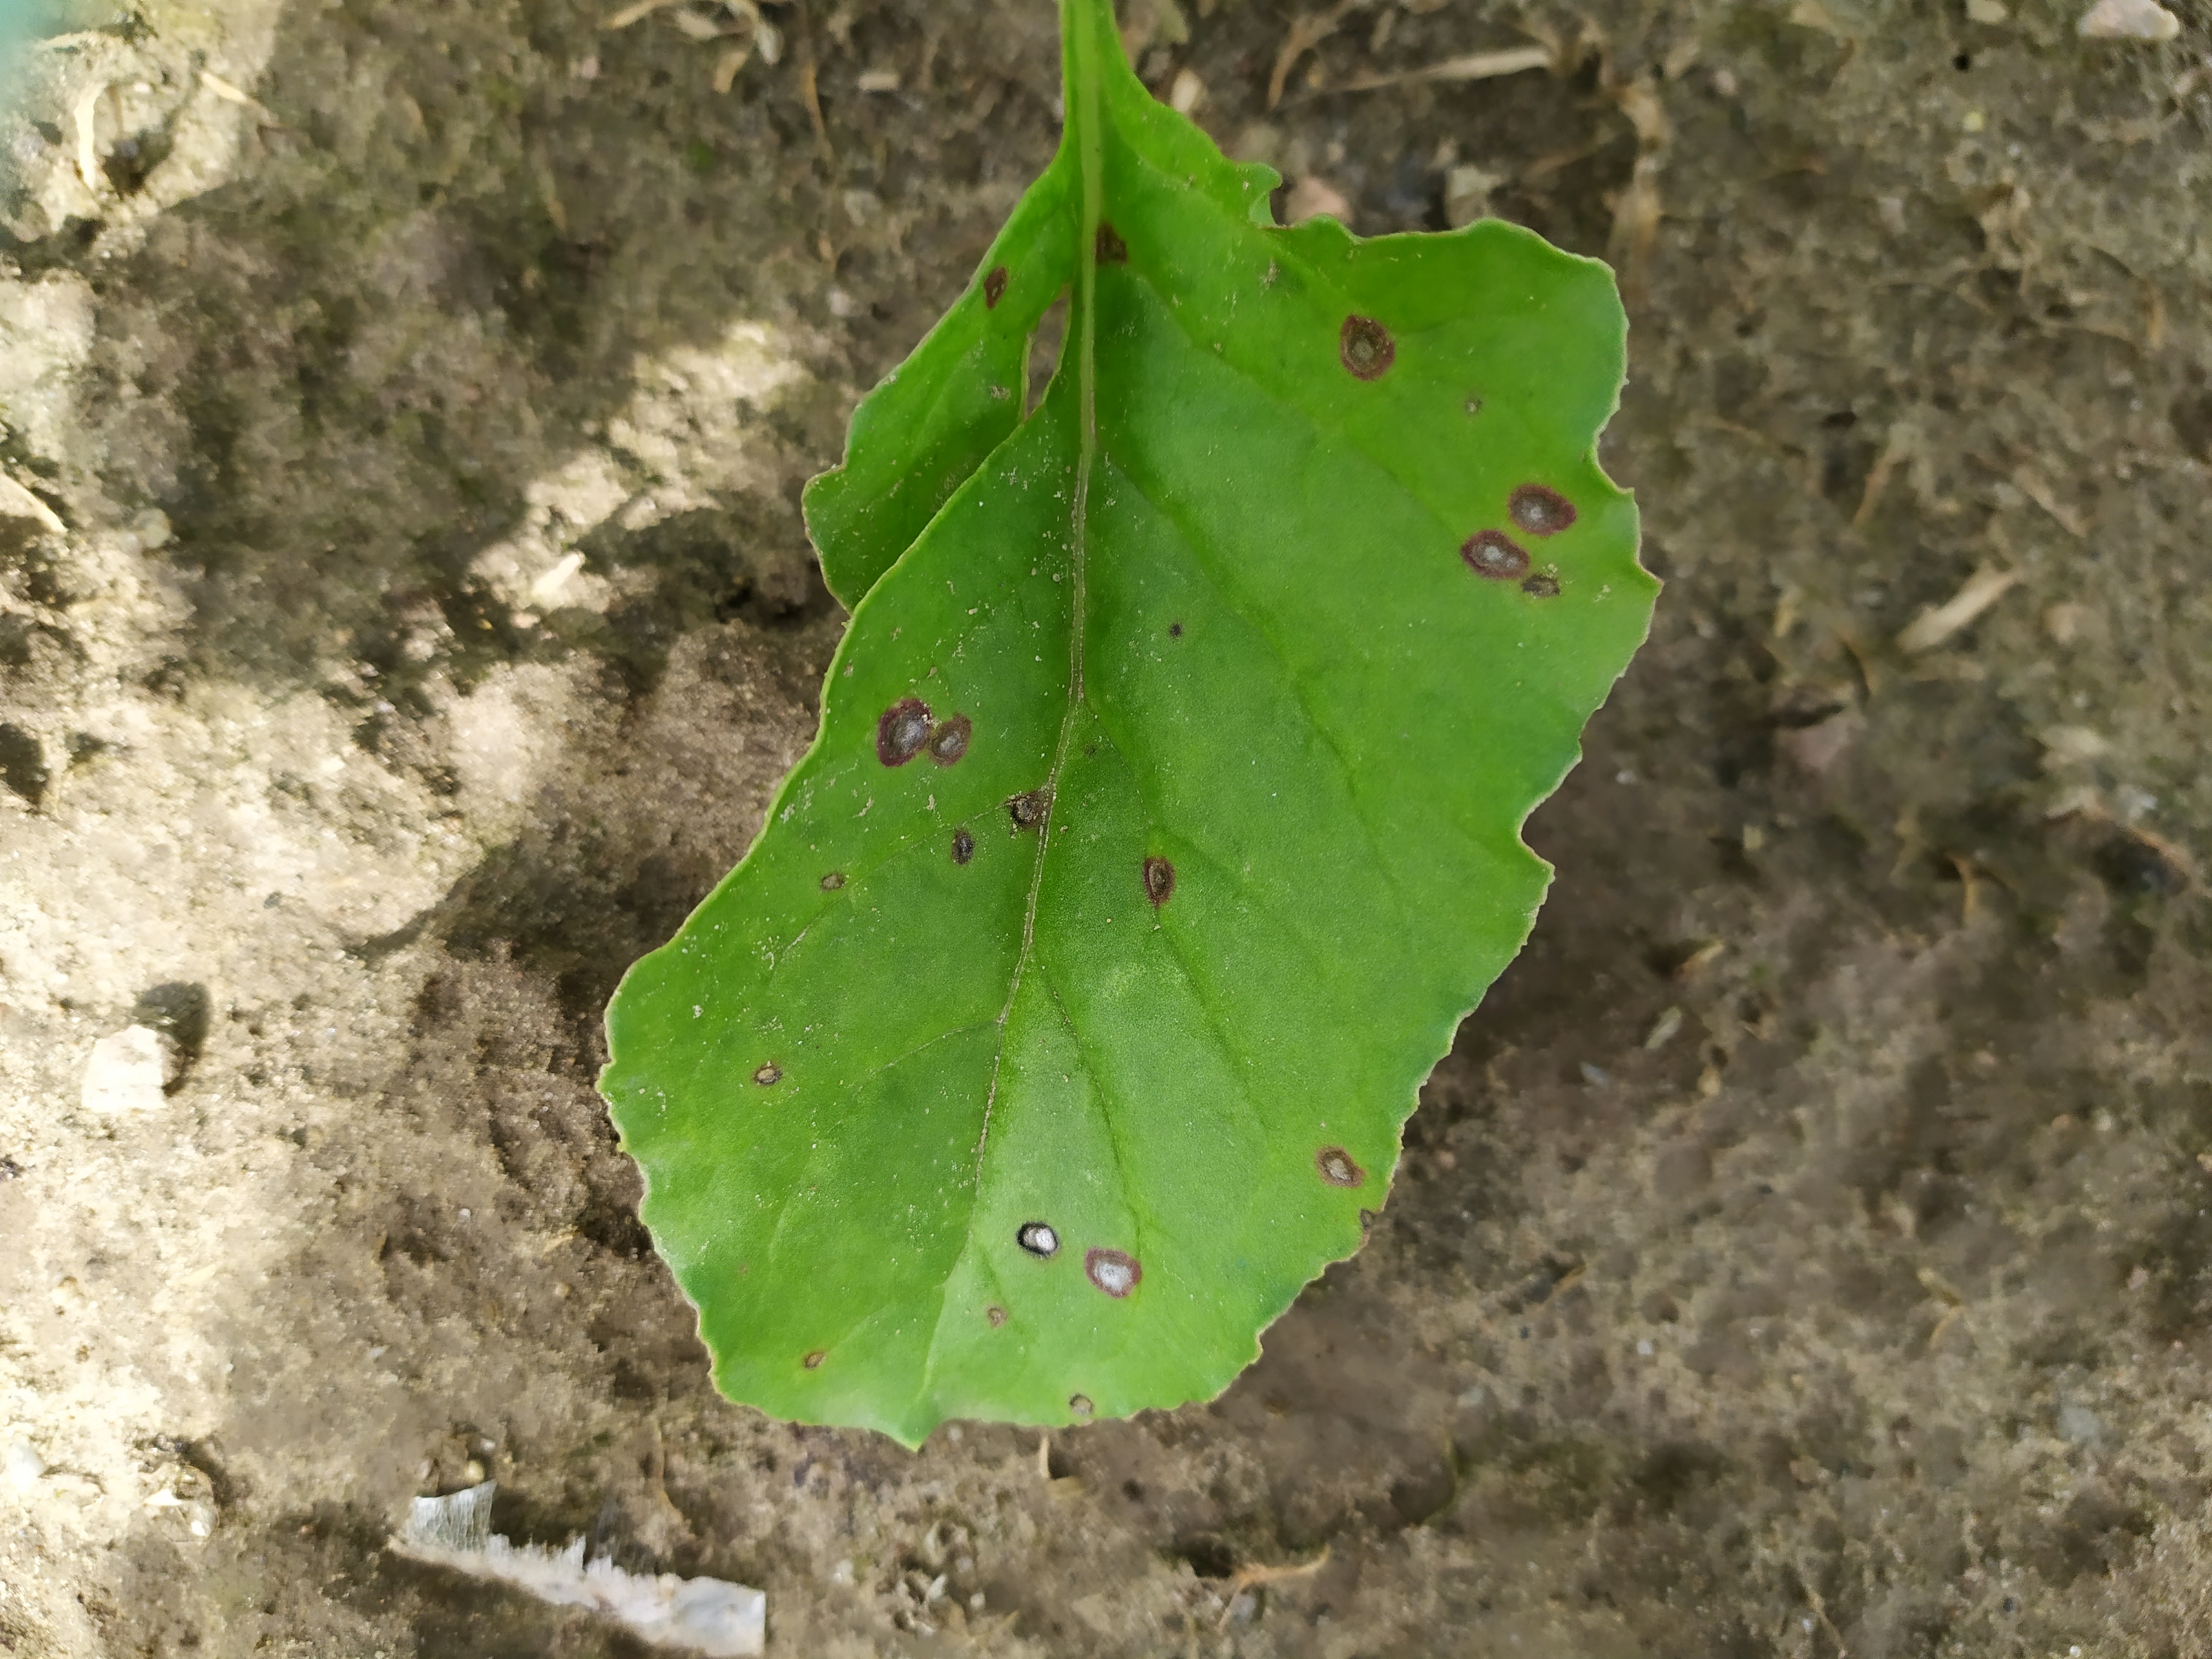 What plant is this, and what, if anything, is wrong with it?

beet, cercospora
